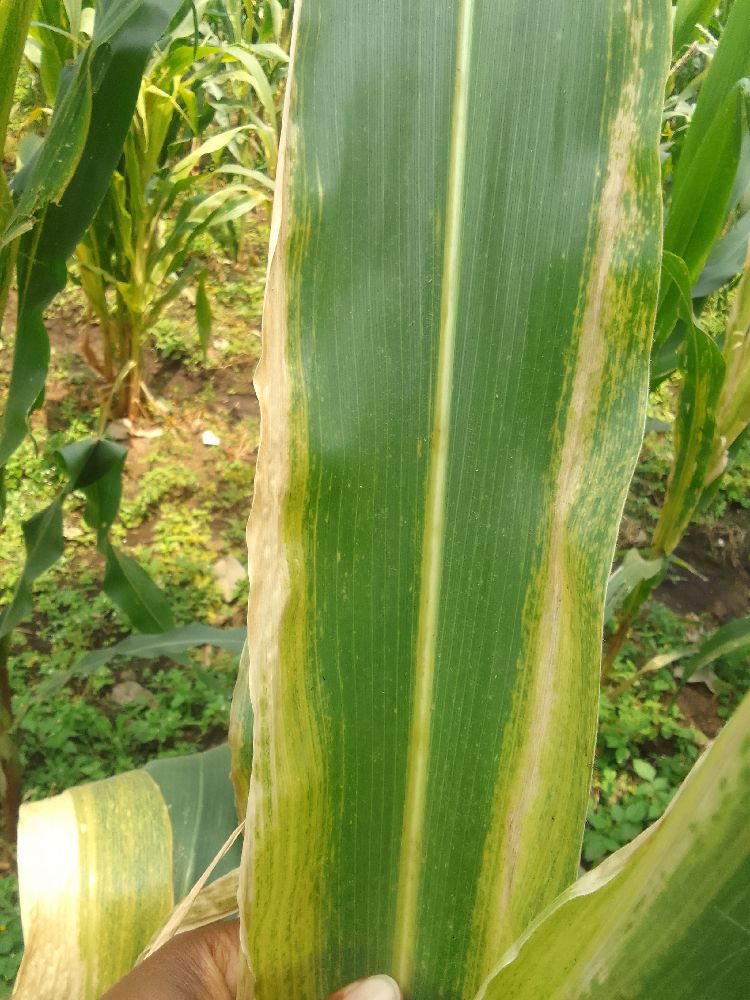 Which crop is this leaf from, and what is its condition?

maize, maize lethal necrosis
